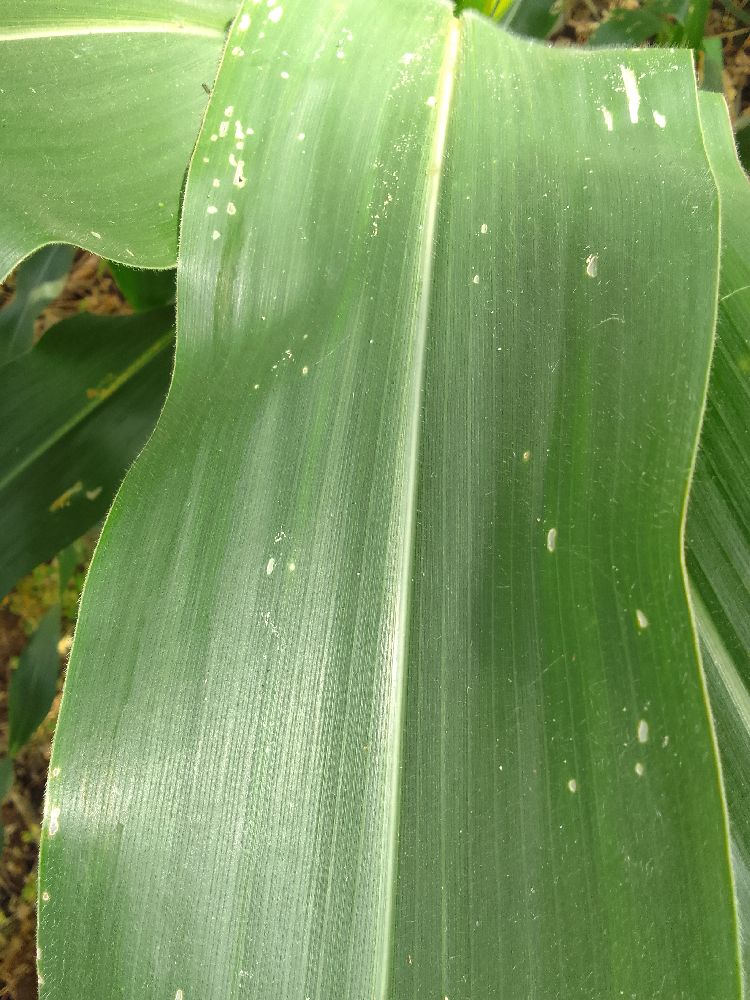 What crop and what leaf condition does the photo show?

maize, healthy
